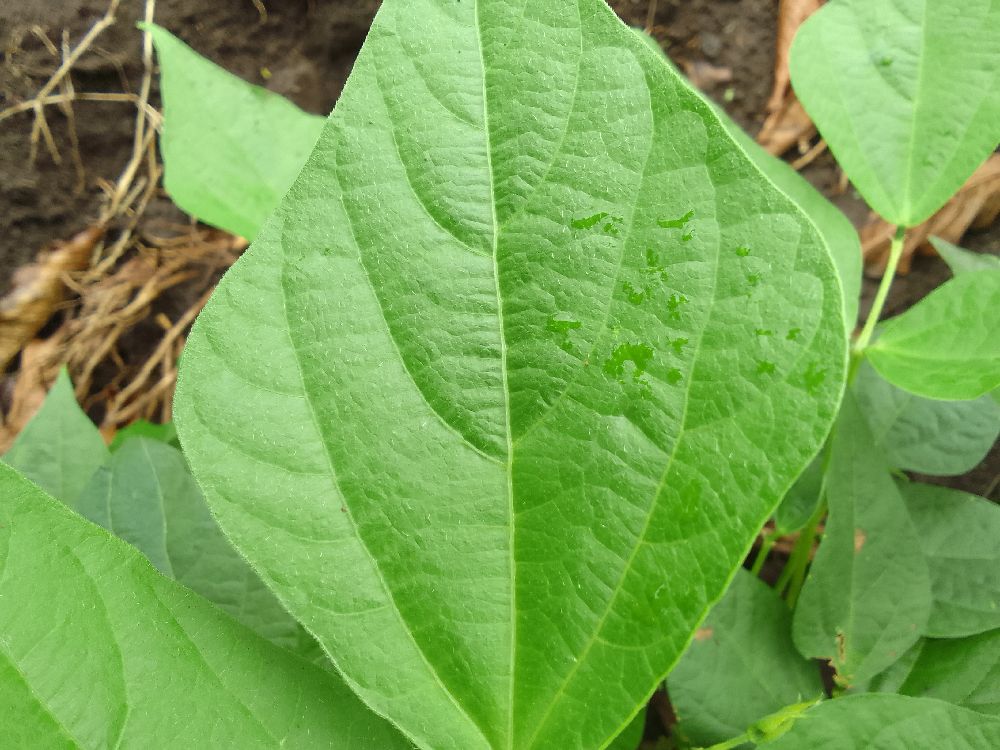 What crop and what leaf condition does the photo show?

common bean, healthy
